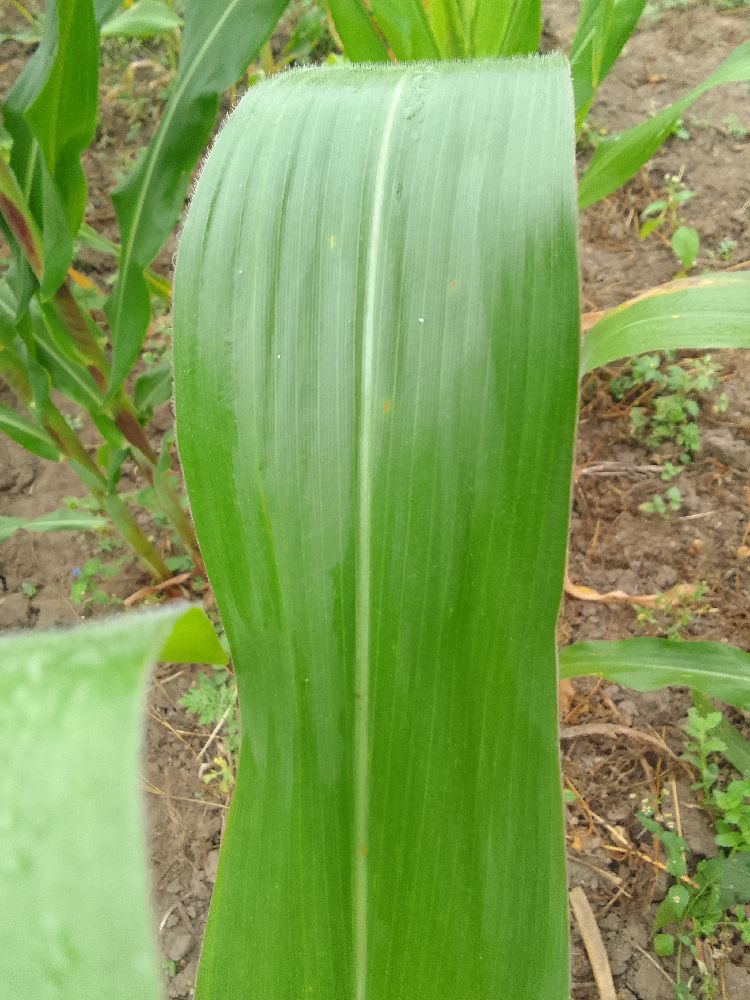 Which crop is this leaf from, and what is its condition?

maize, healthy
